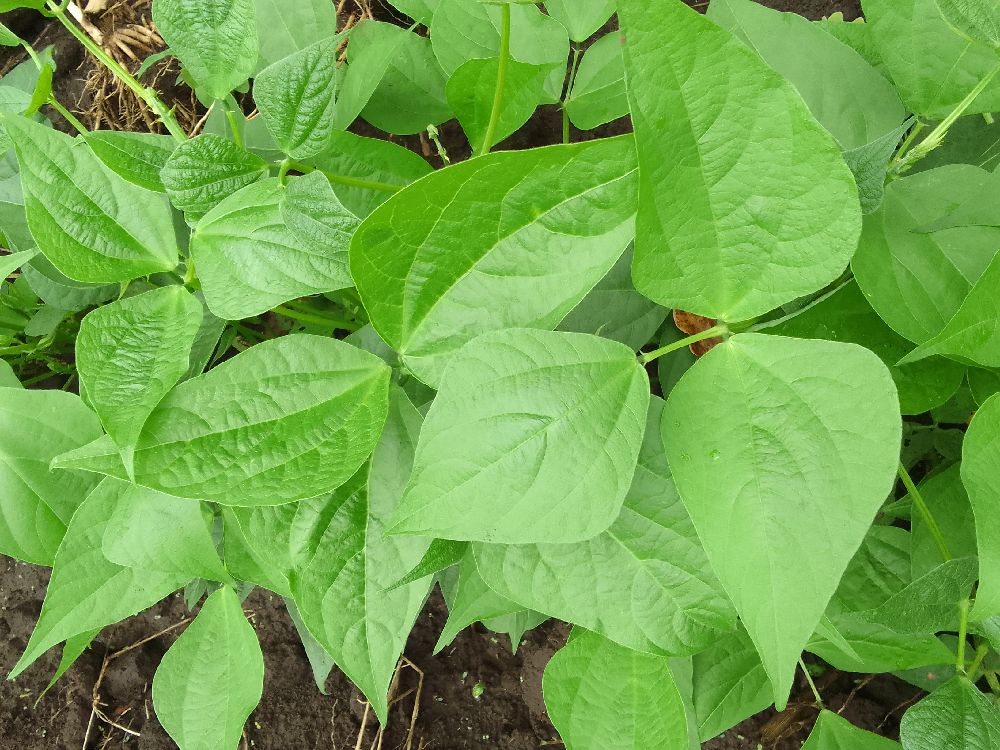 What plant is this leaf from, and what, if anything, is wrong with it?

common bean, healthy
